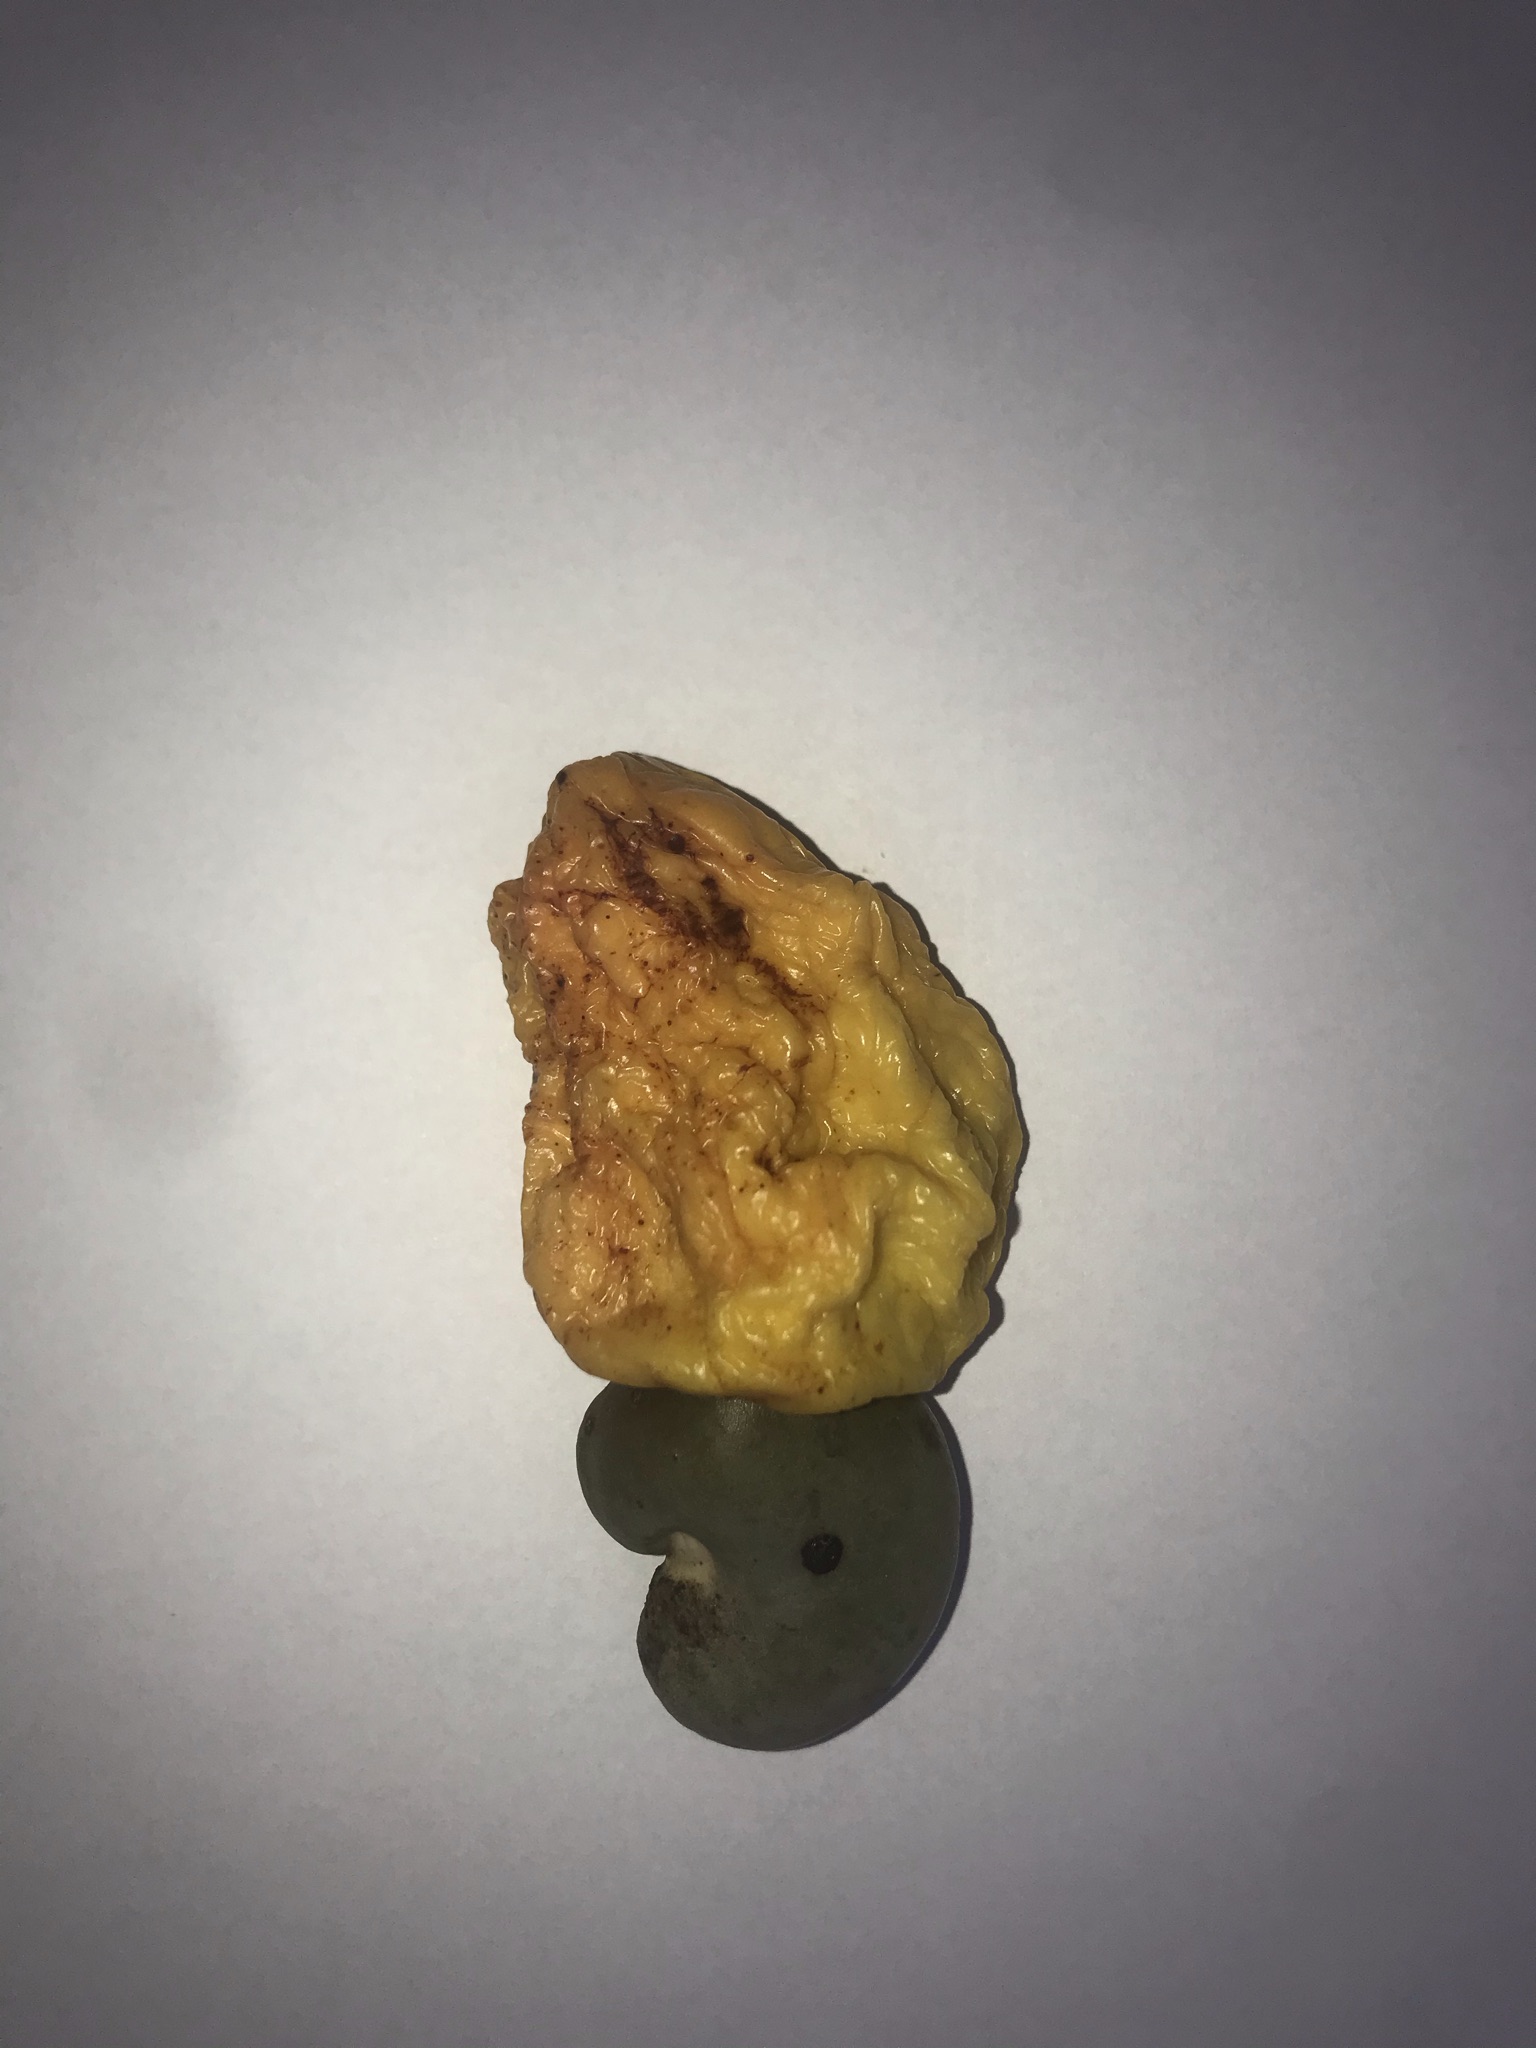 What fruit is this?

caju amarelo
